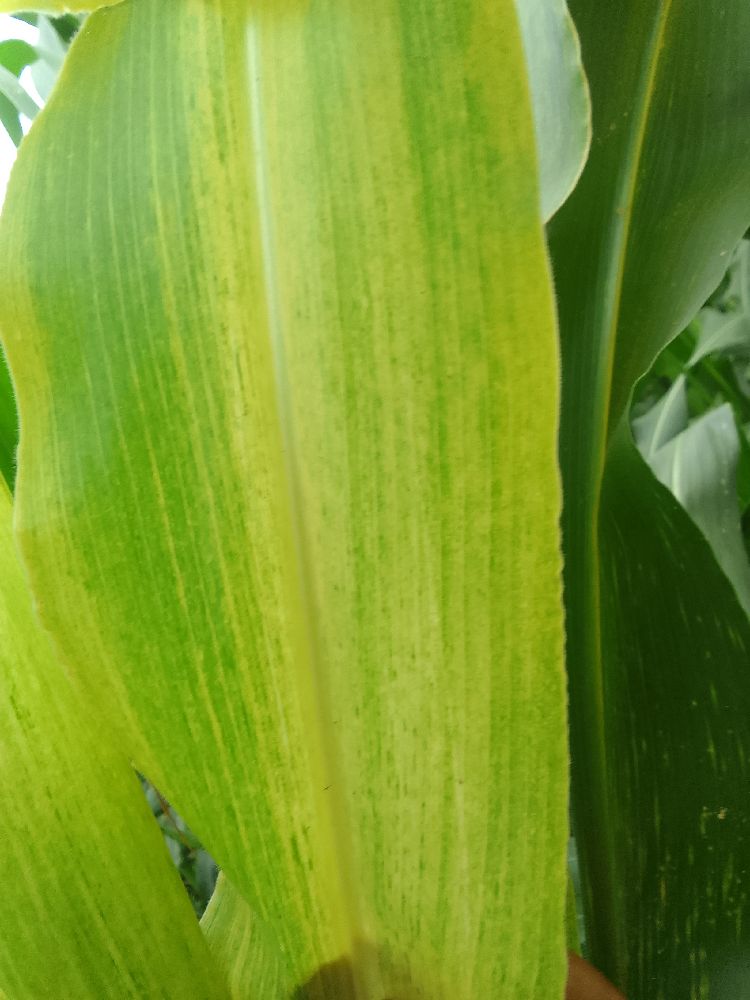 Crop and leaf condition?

maize, maize lethal necrosis
